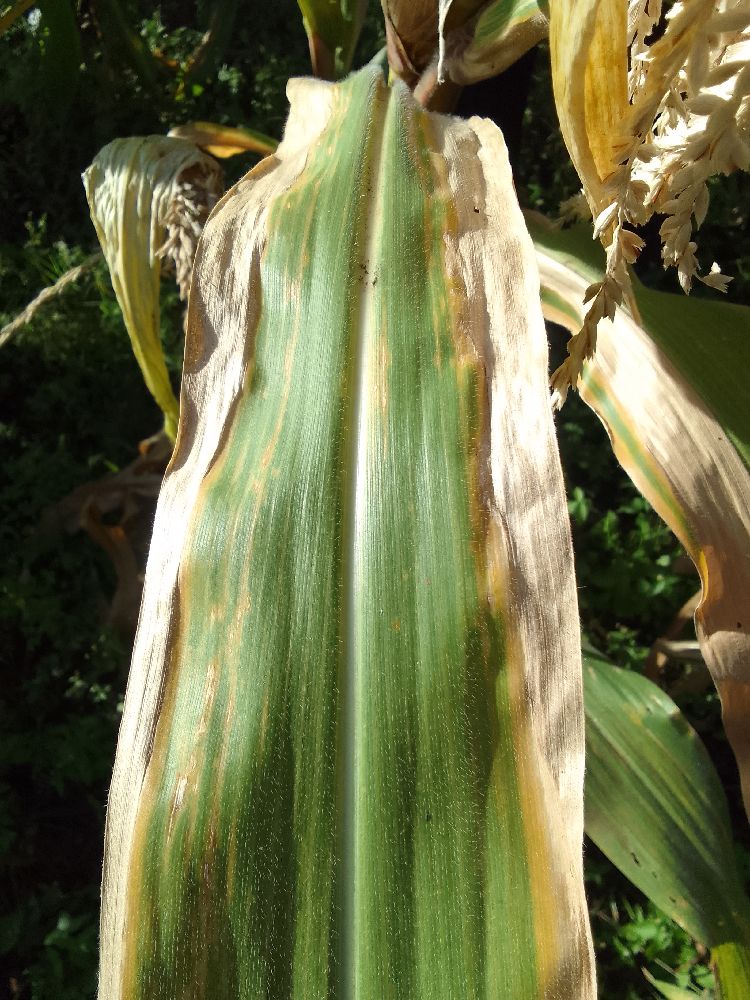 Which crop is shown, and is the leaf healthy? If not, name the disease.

maize, maize lethal necrosis
